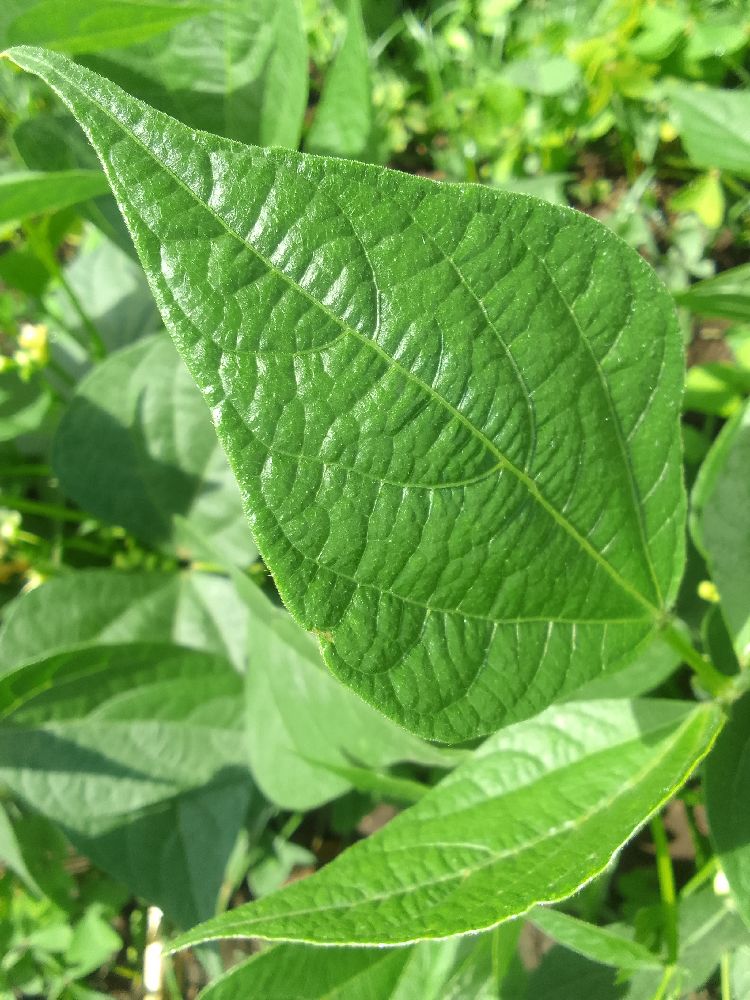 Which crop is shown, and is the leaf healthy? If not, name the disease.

common bean, healthy
